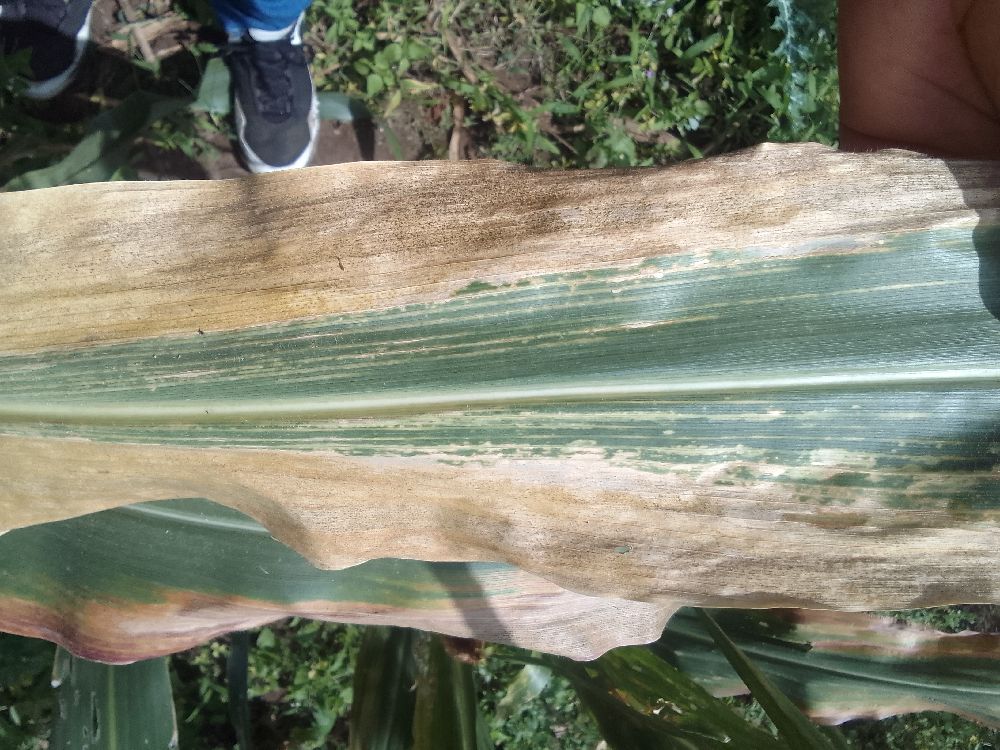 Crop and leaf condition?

maize, maize lethal necrosis
